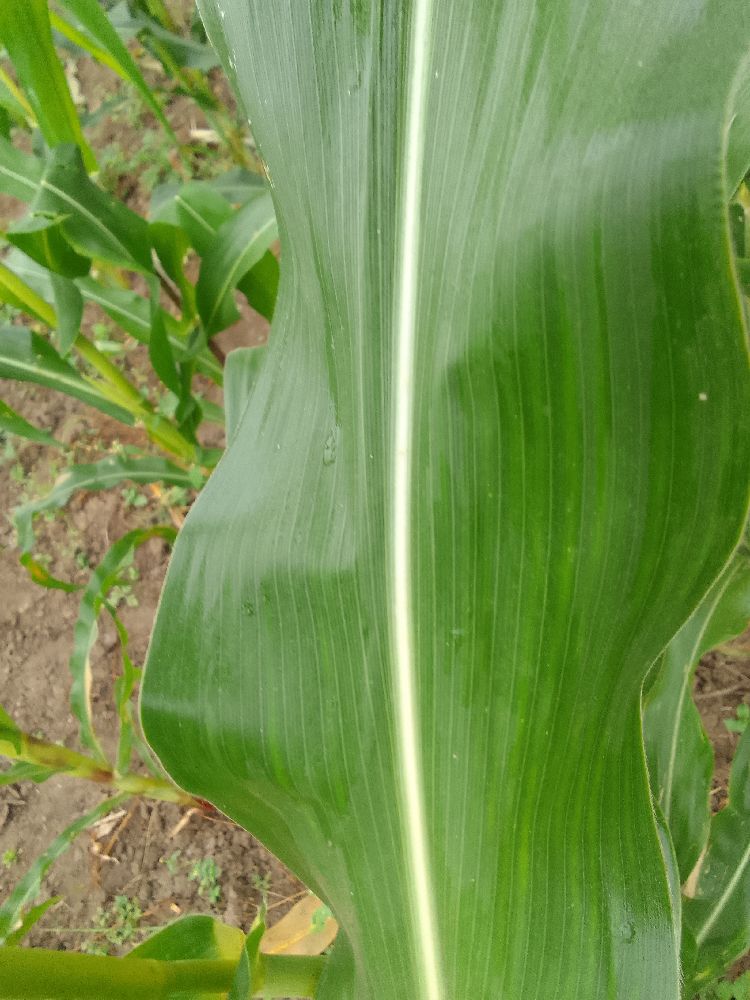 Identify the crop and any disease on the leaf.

maize, healthy
